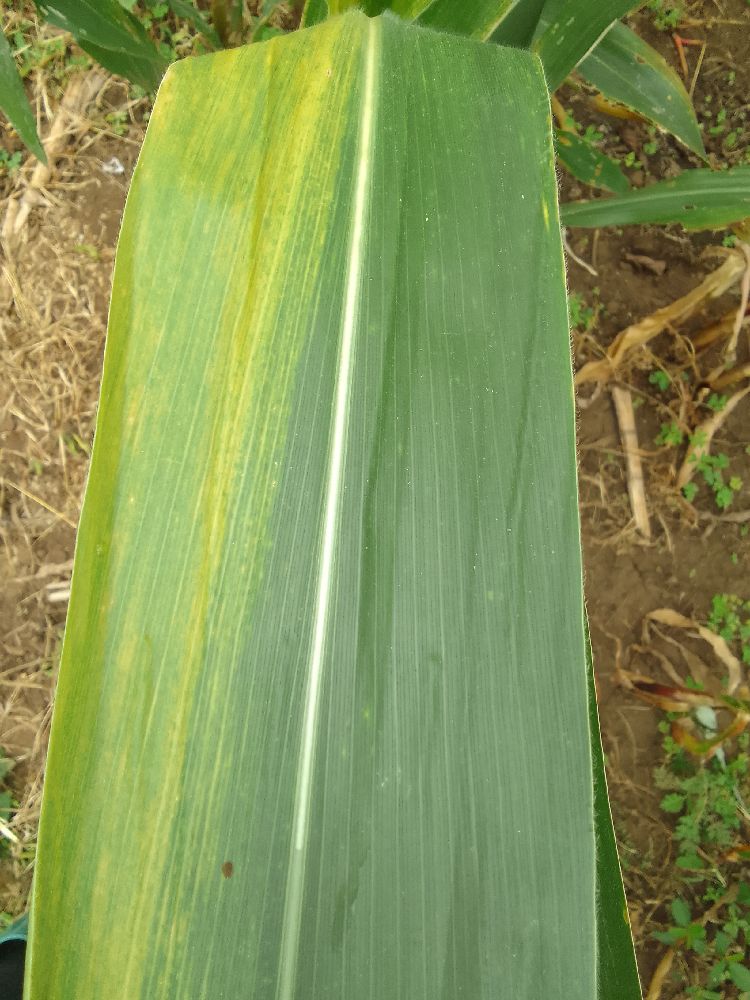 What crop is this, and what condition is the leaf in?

maize, maize lethal necrosis
